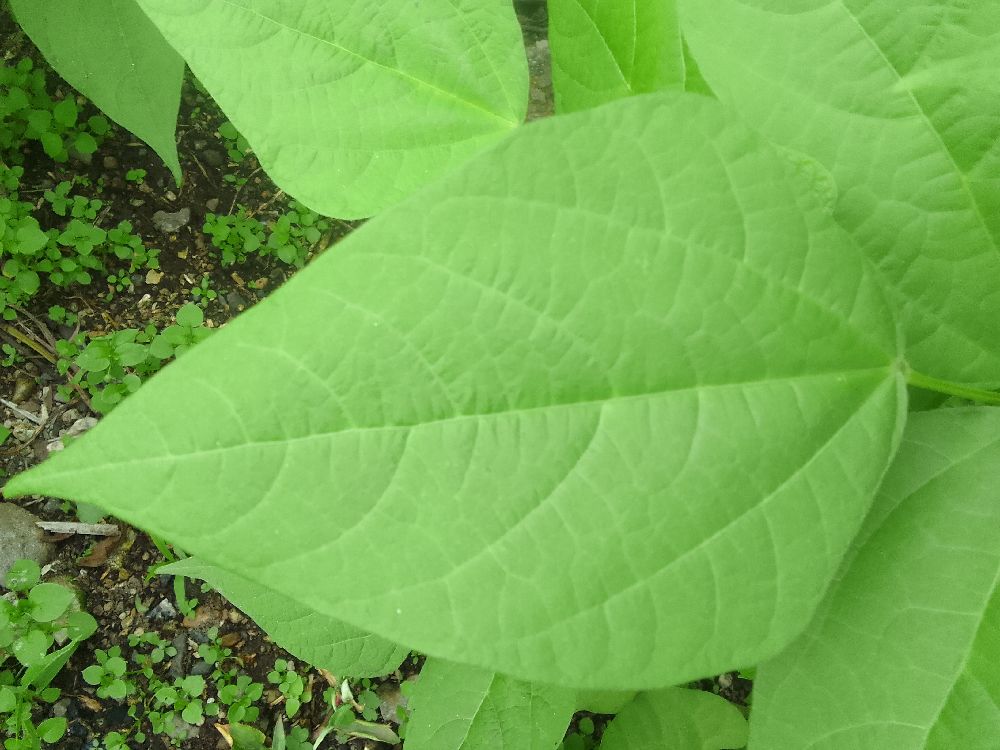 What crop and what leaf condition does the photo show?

common bean, healthy
